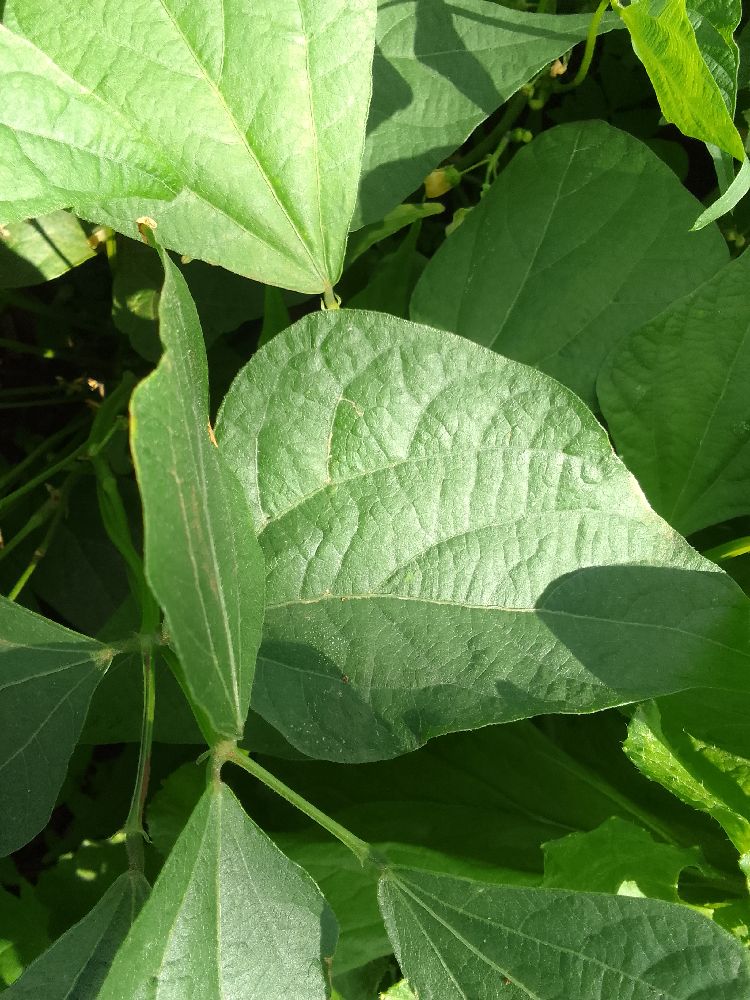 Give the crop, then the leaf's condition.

common bean, healthy
